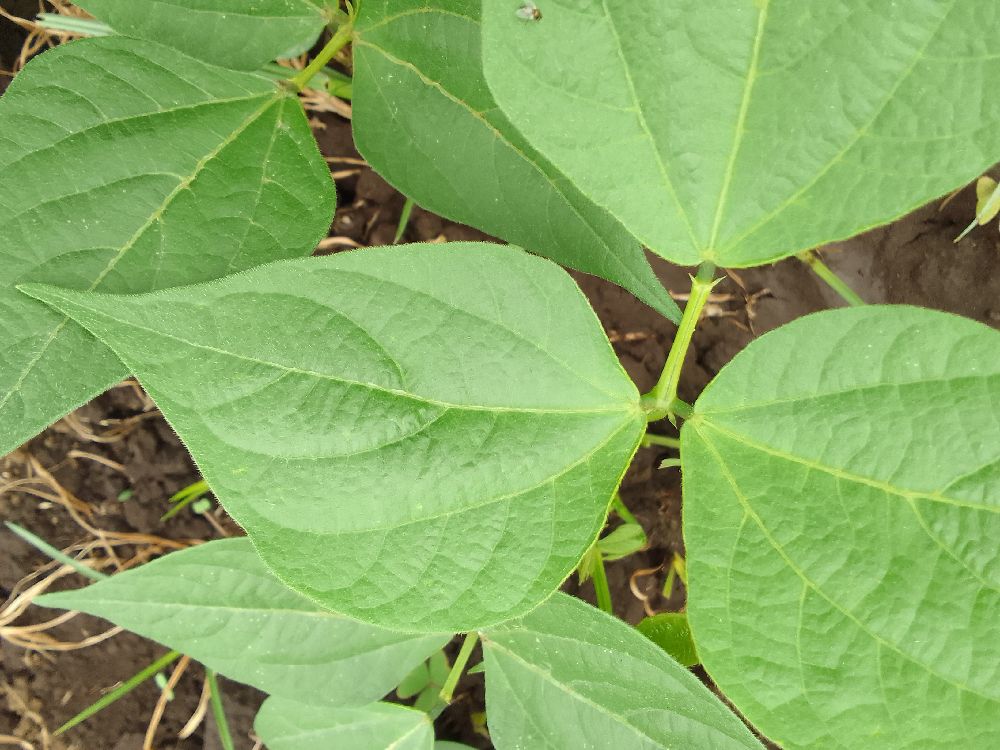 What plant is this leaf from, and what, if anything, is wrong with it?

common bean, healthy
